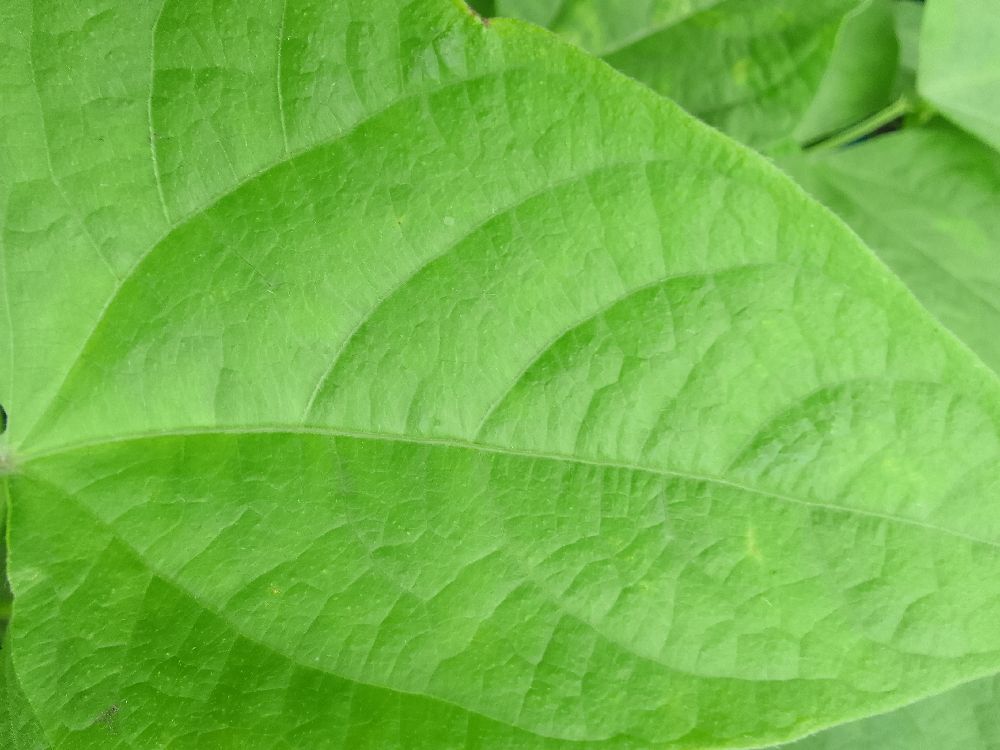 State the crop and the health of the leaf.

common bean, healthy
